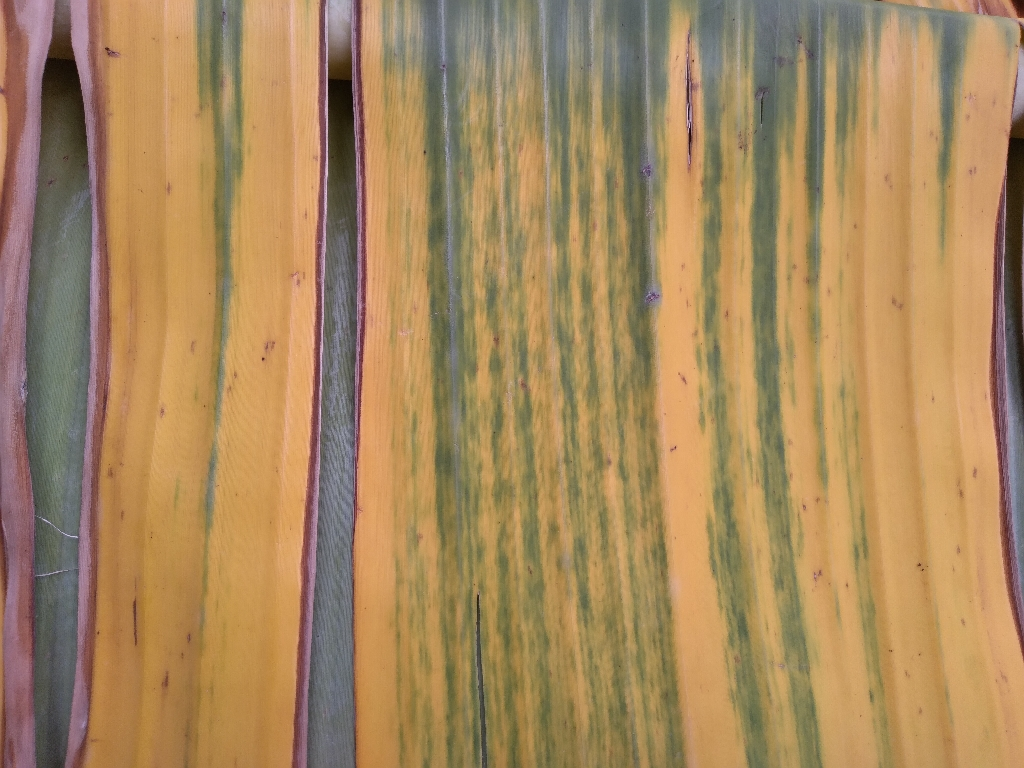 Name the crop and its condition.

banana, fusarium wilt race 1
